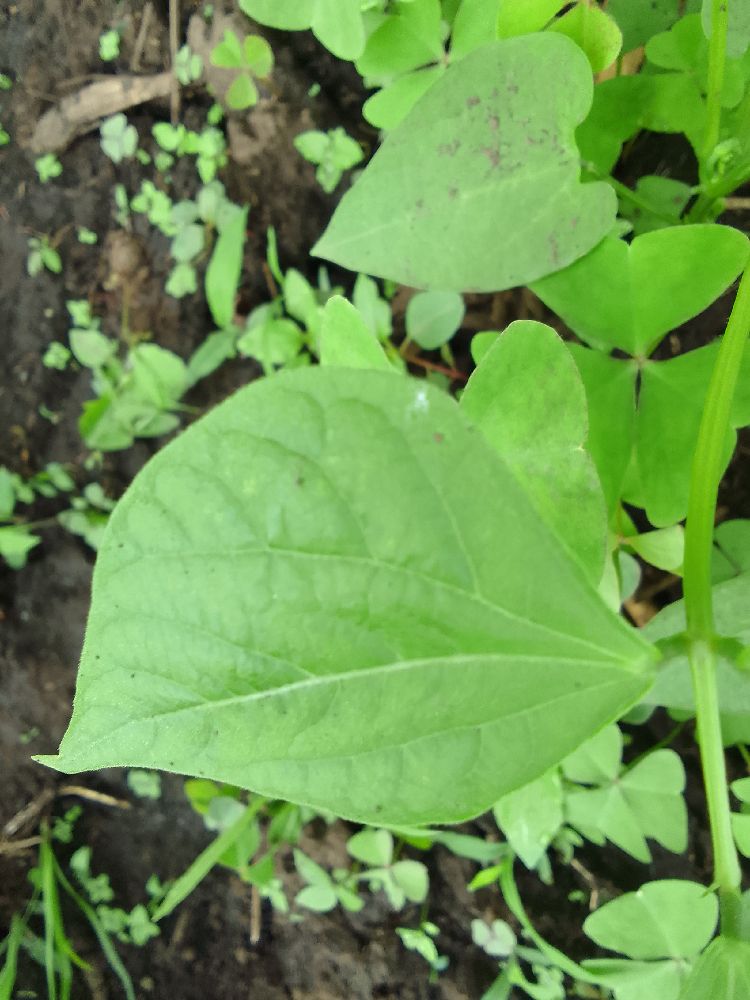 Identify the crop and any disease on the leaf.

common bean, healthy
